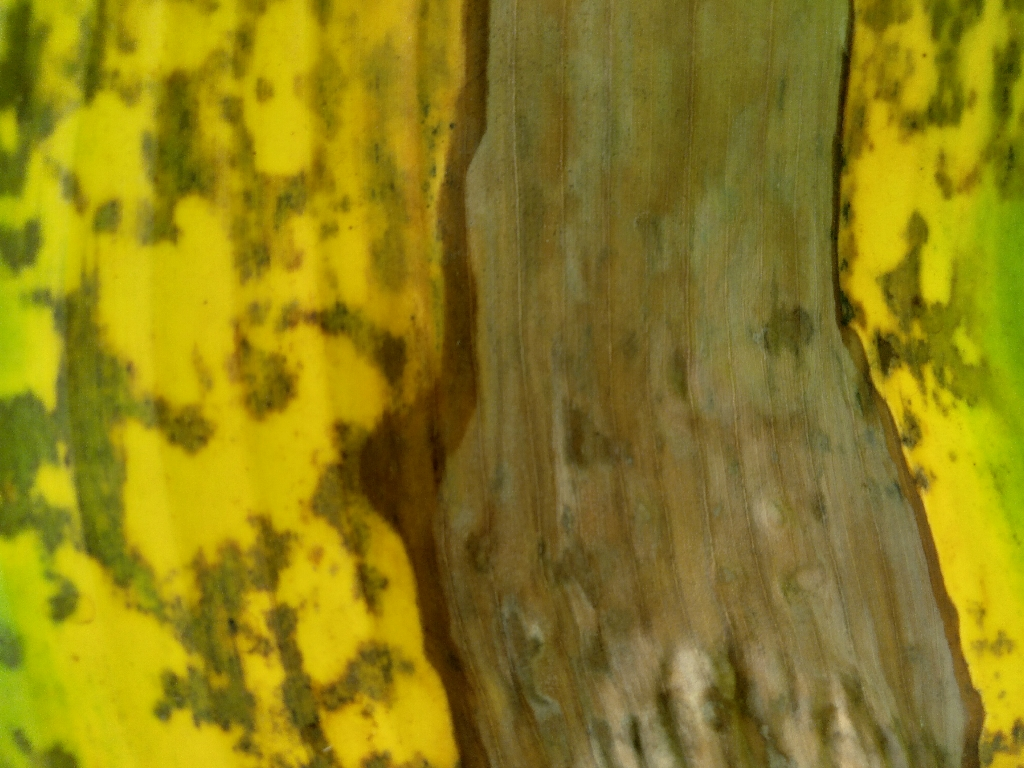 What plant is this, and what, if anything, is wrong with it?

banana, black sigatoka
